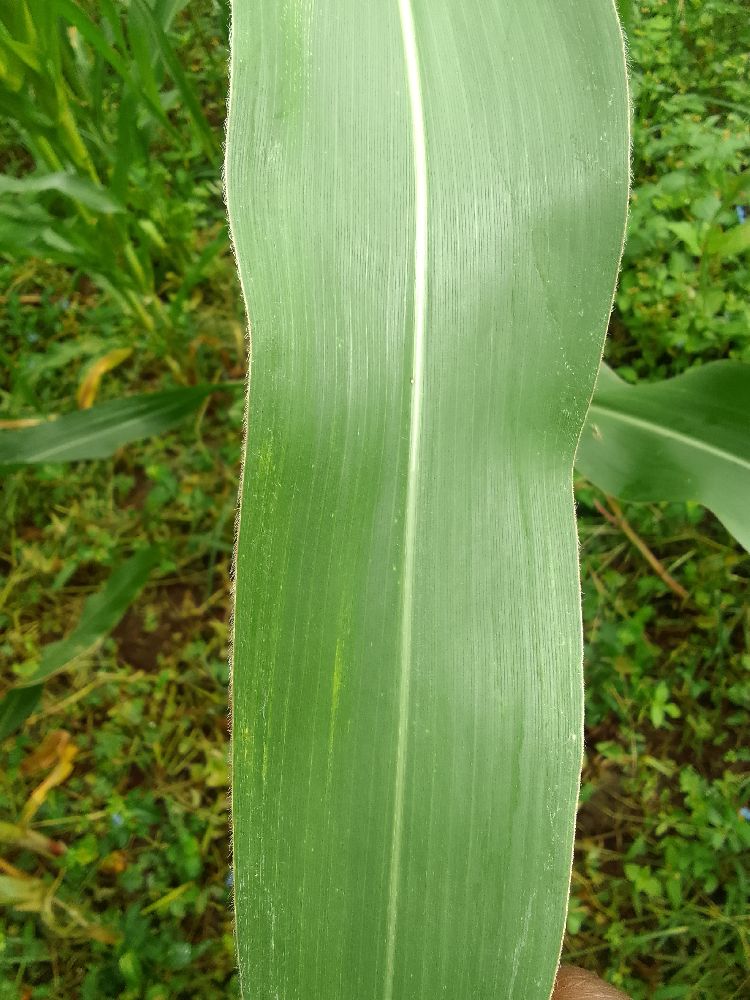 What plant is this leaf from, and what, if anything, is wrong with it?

maize, healthy
